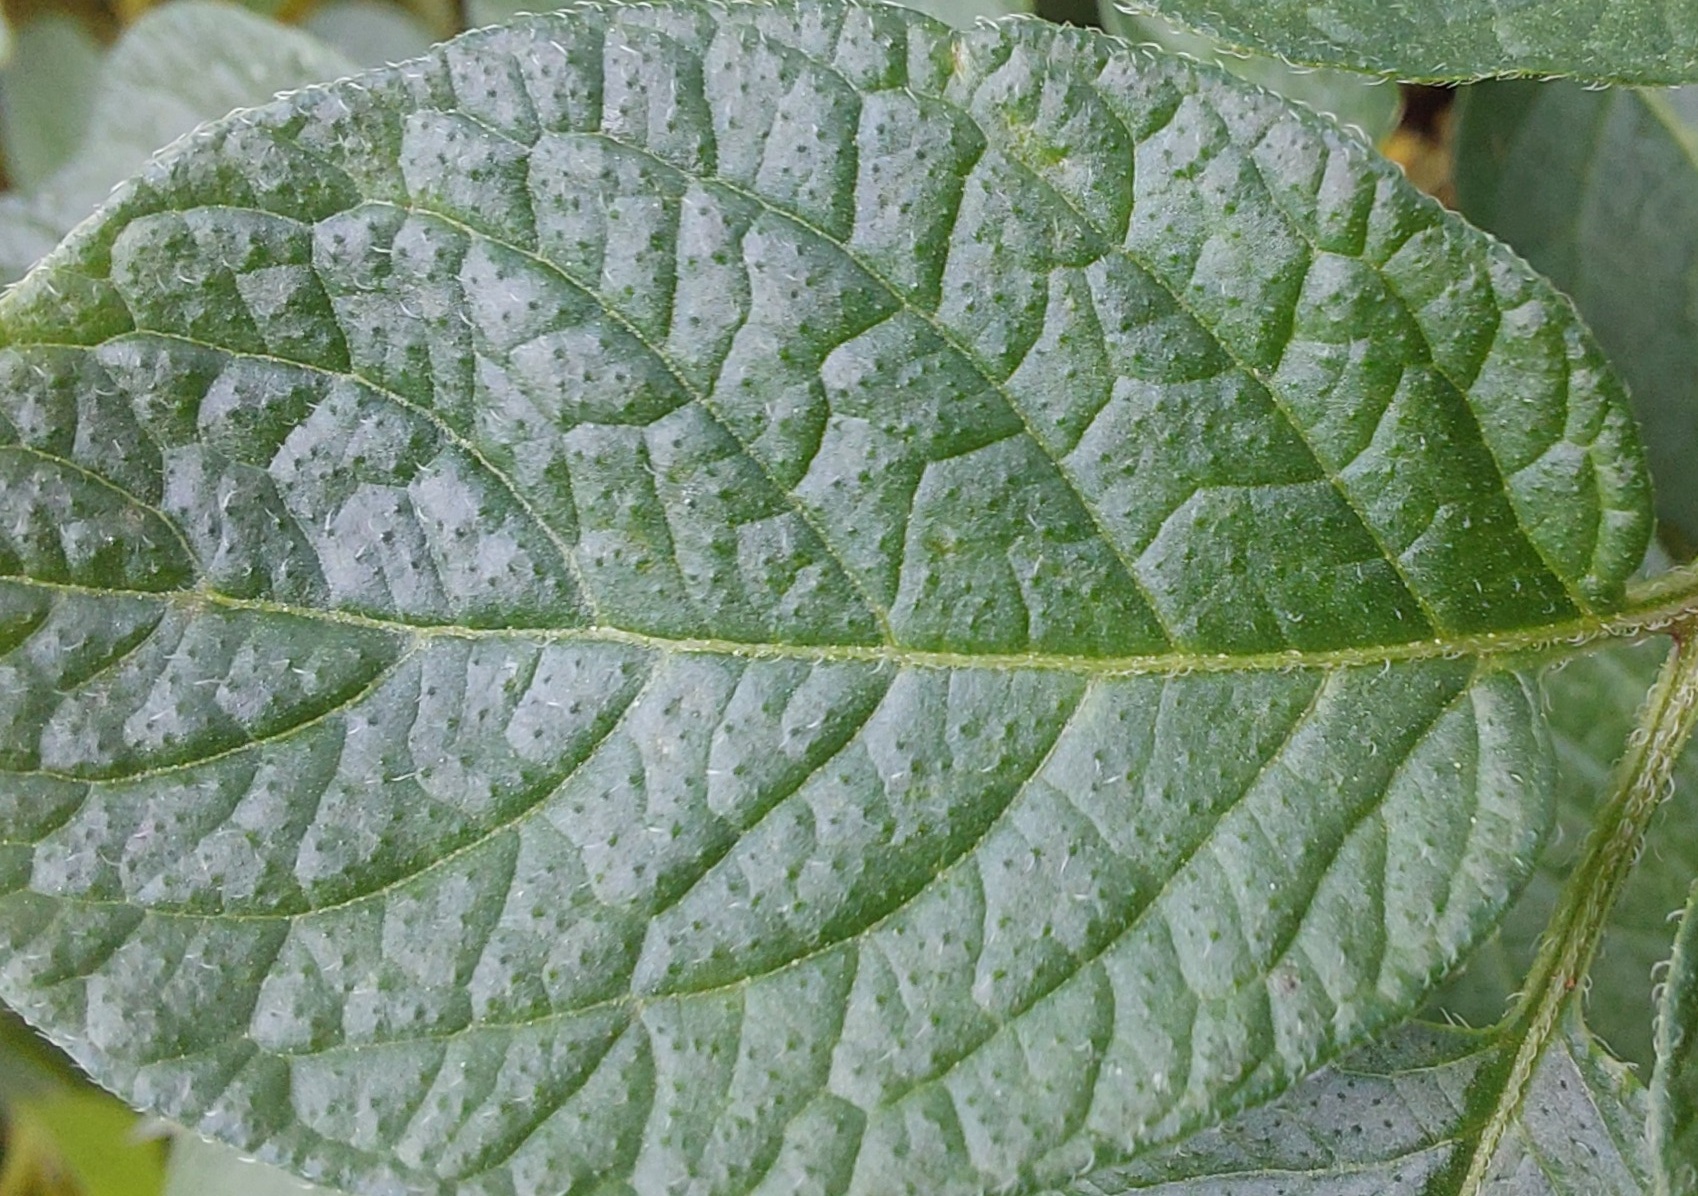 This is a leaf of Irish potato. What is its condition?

healthy
